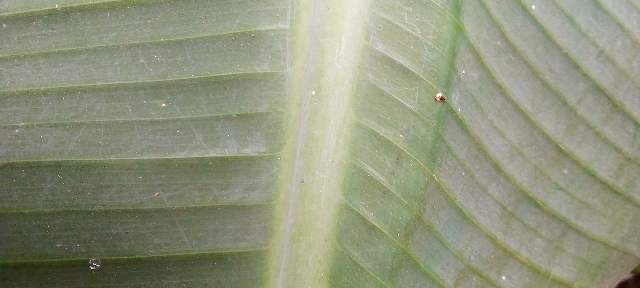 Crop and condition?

banana, healthy
